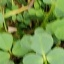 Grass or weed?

unstructured weed
